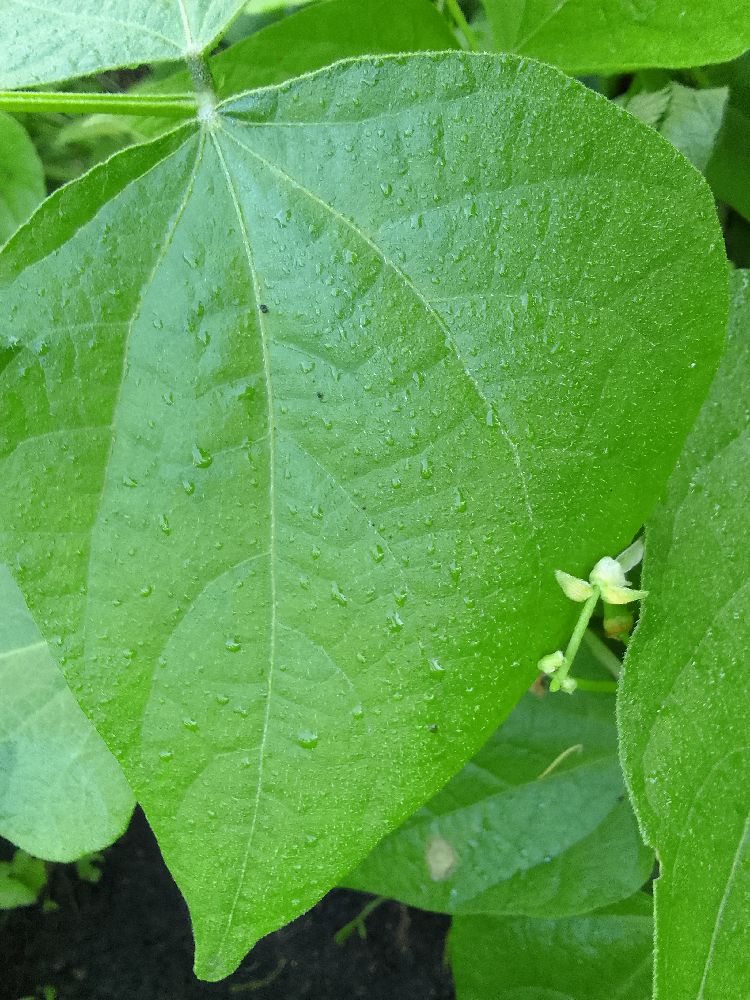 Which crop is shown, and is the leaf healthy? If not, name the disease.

common bean, healthy
